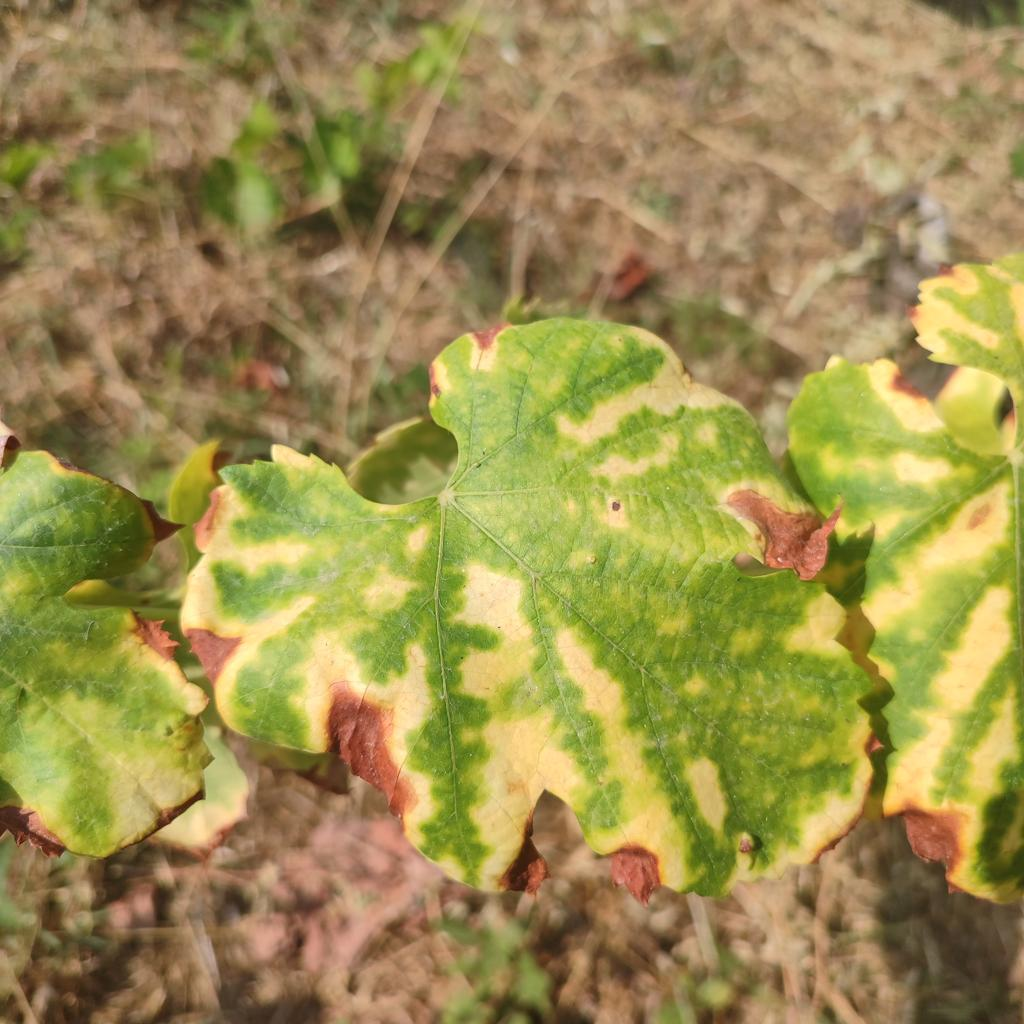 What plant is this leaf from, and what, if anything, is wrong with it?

grapevine, esca complex
